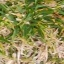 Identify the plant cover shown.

grass
